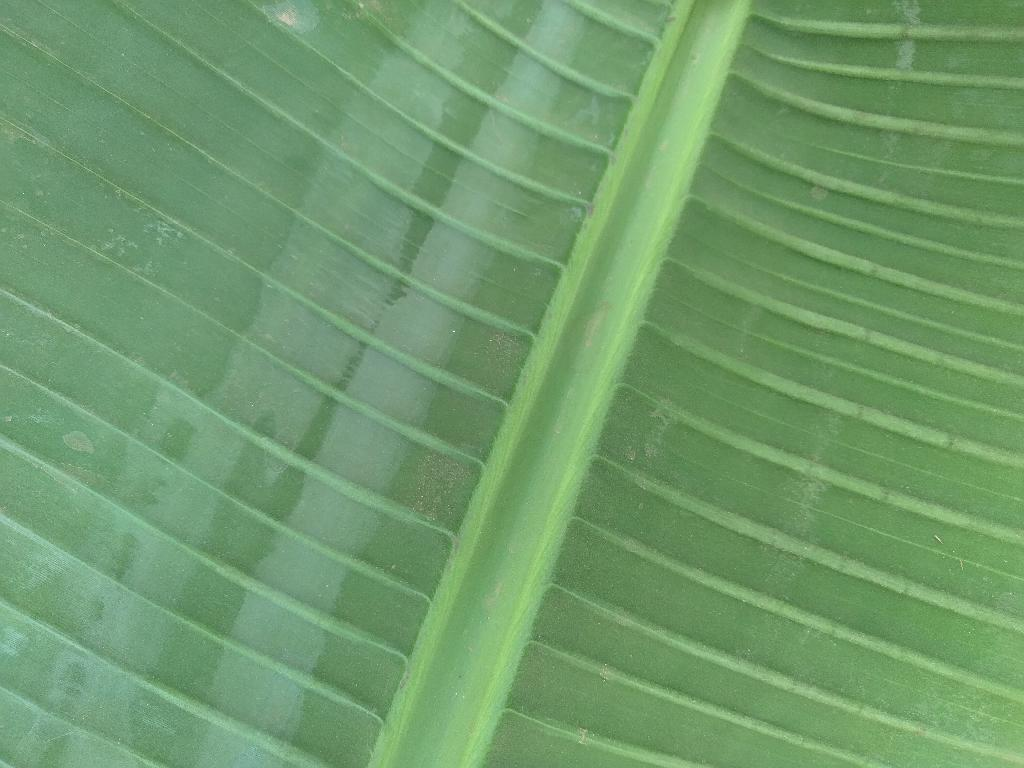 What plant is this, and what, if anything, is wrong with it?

banana, healthy
